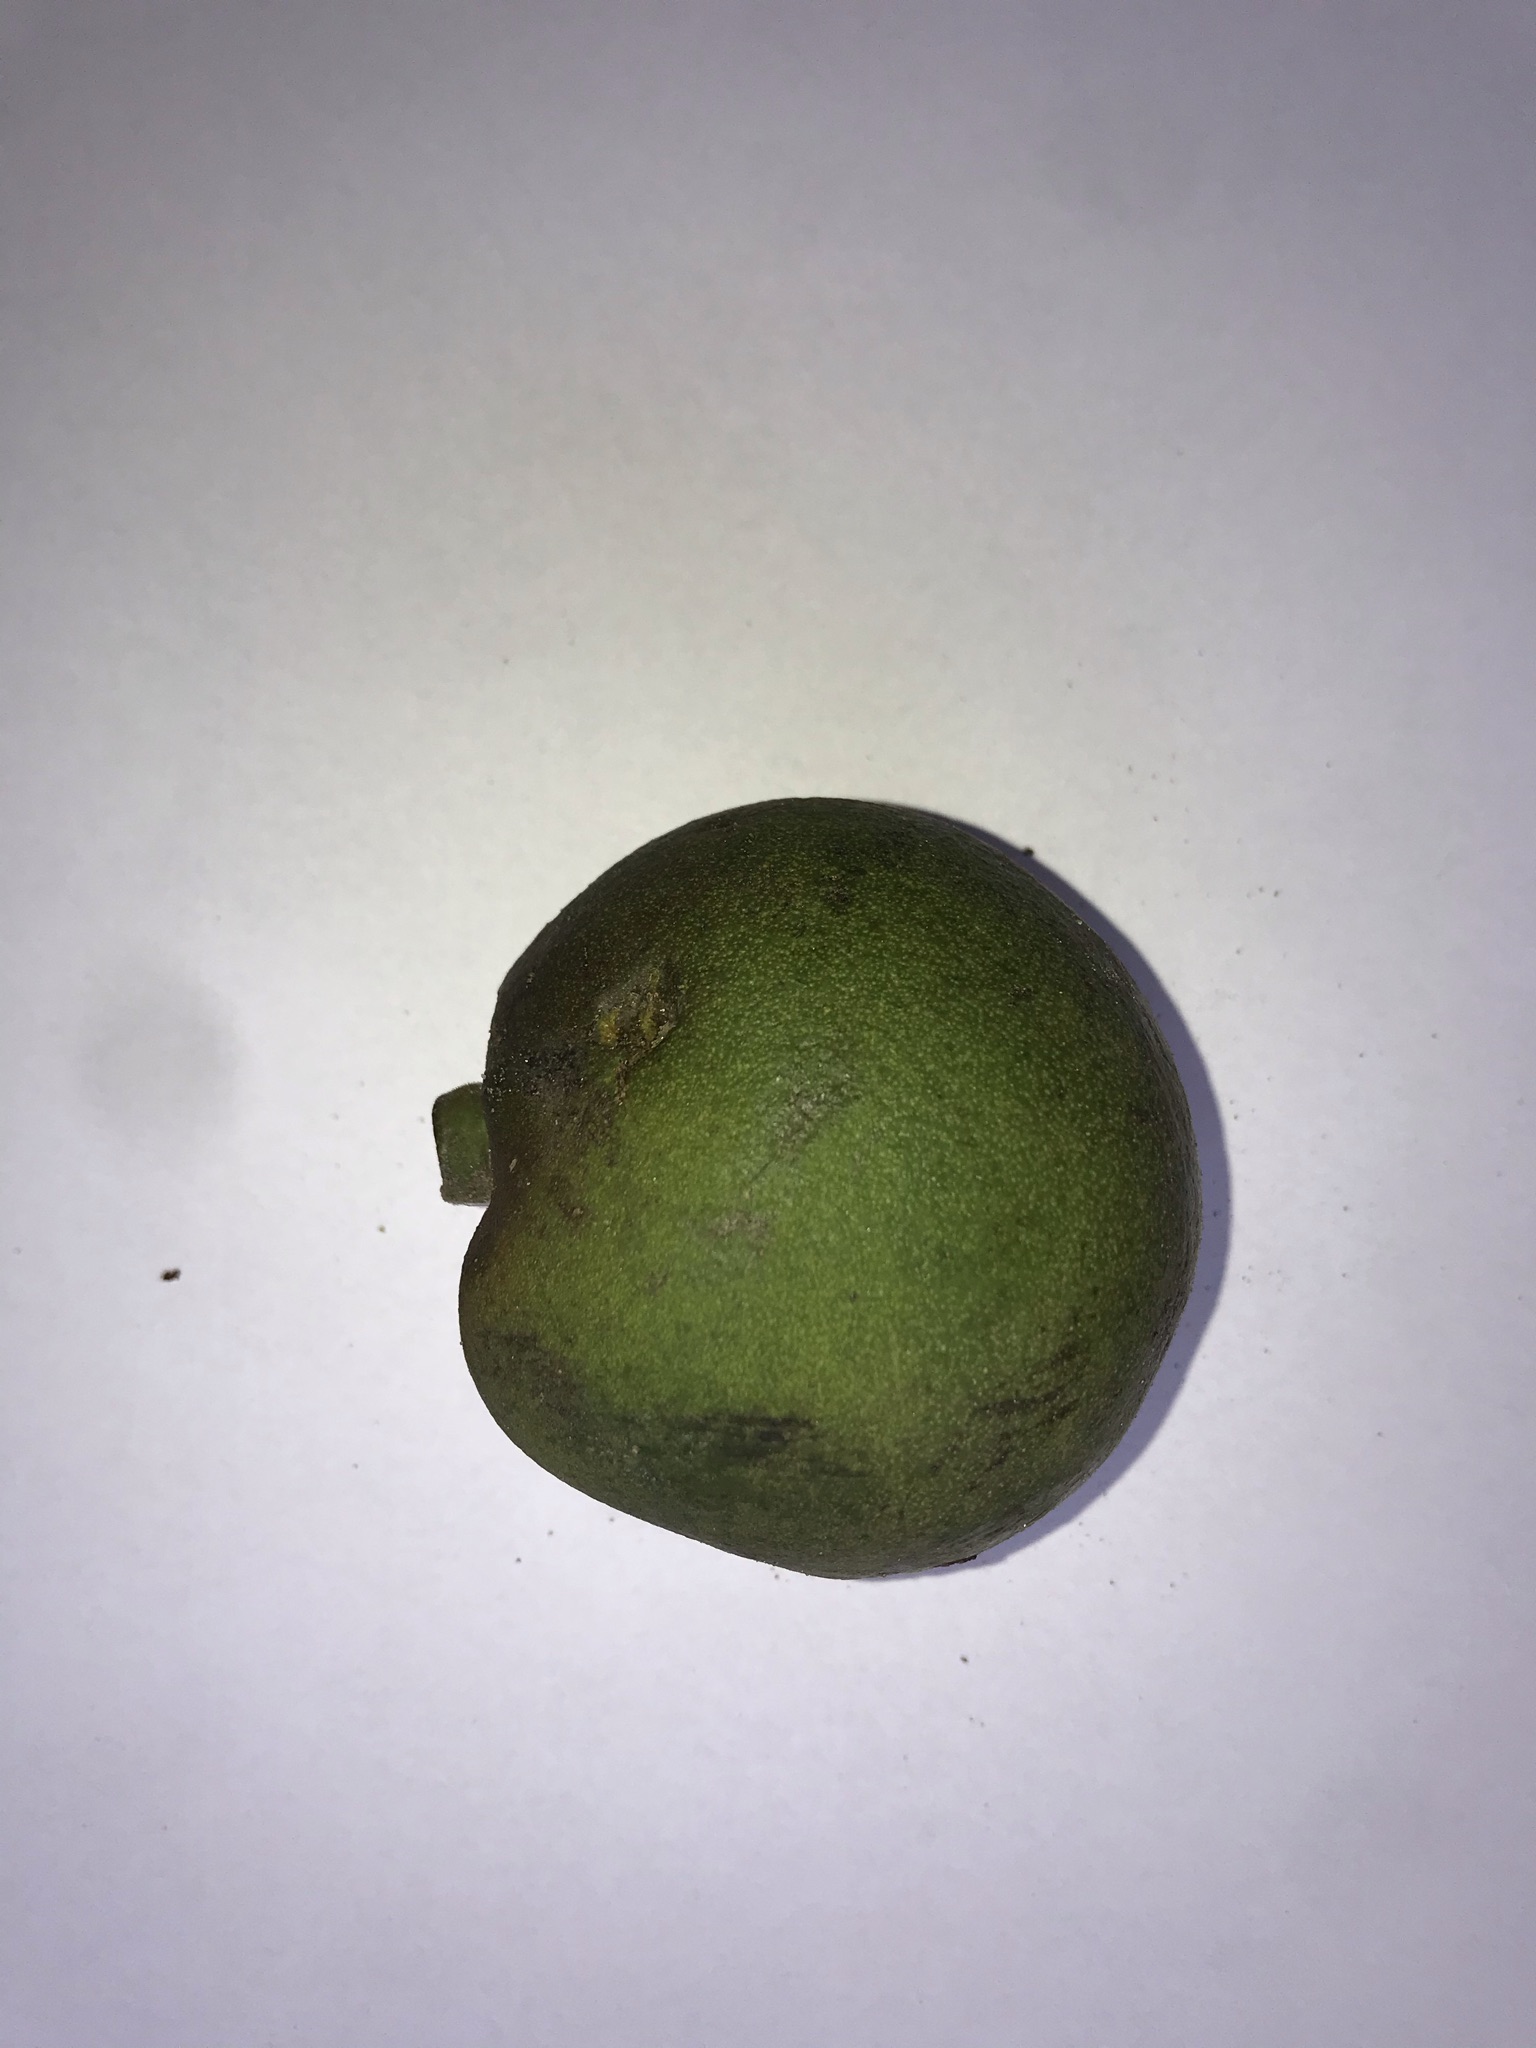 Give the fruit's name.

pequi
